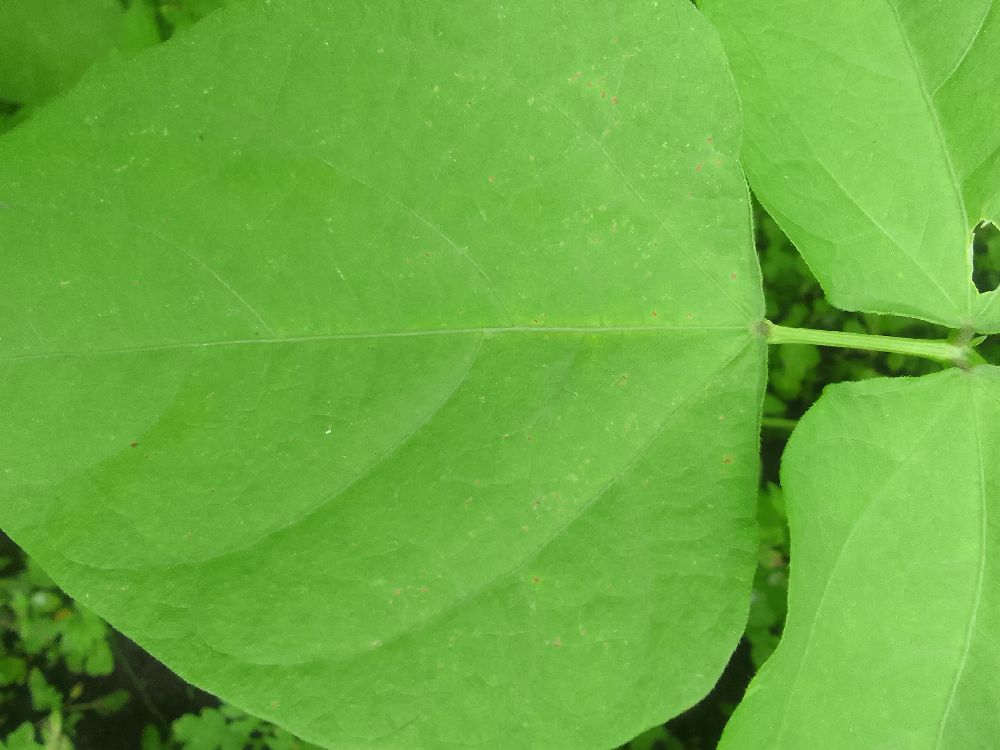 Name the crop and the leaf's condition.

common bean, healthy
